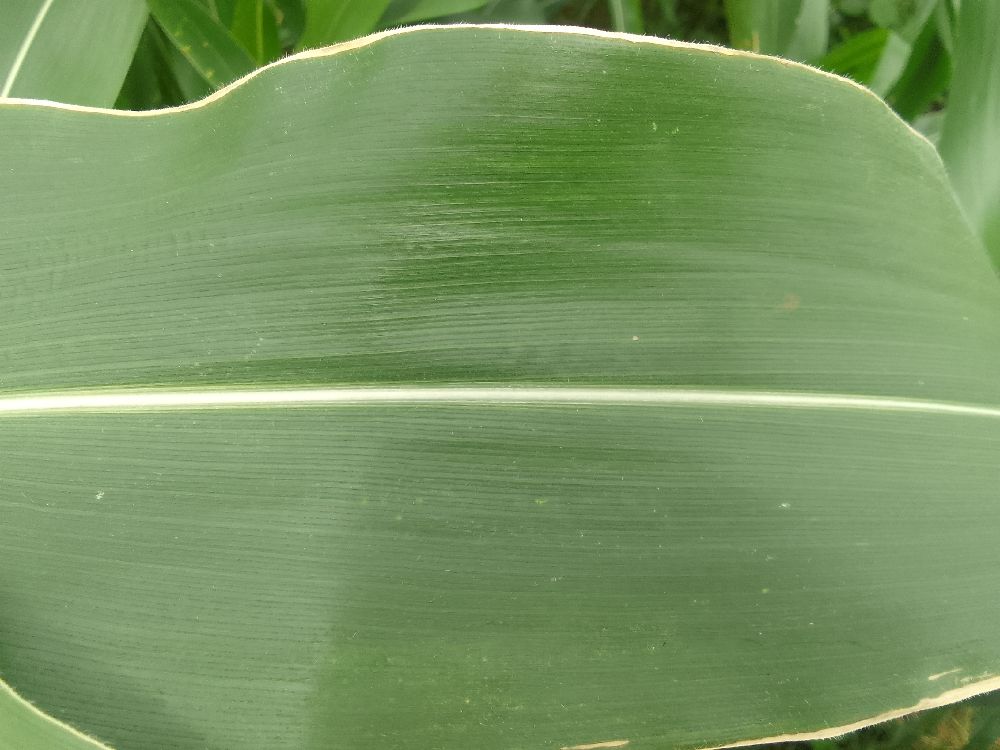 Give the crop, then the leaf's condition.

maize, healthy
